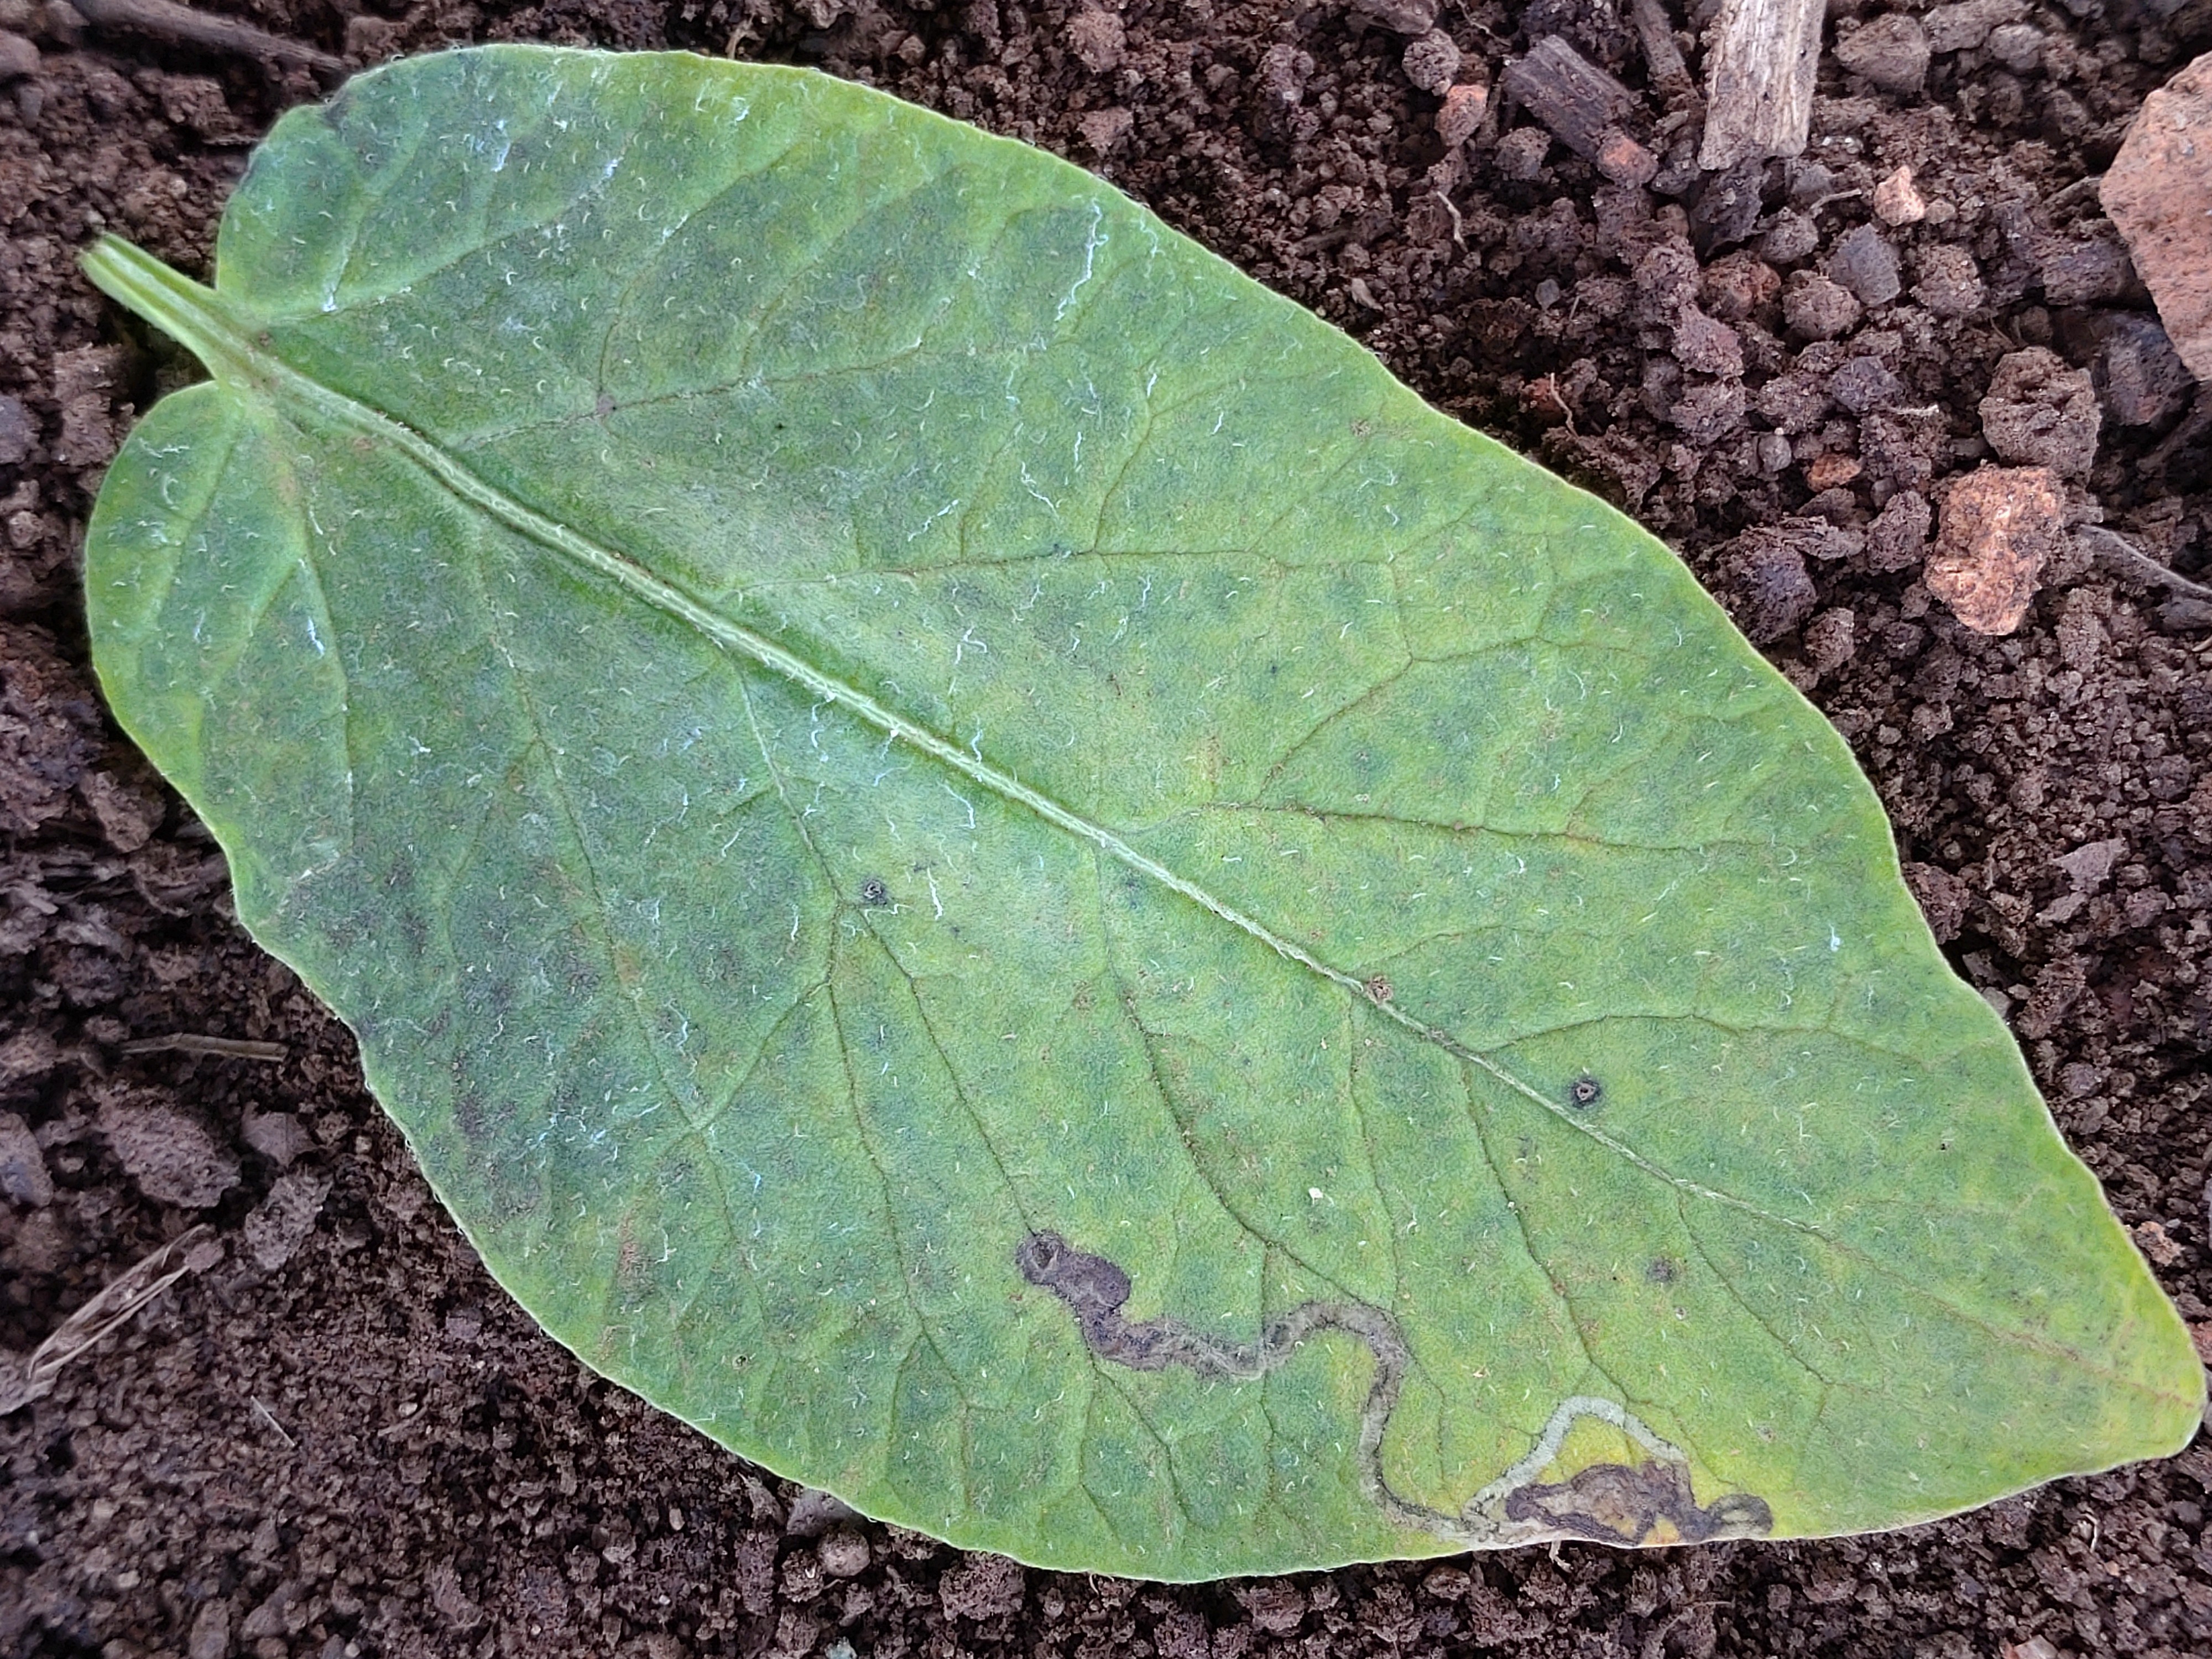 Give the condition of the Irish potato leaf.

late blight
